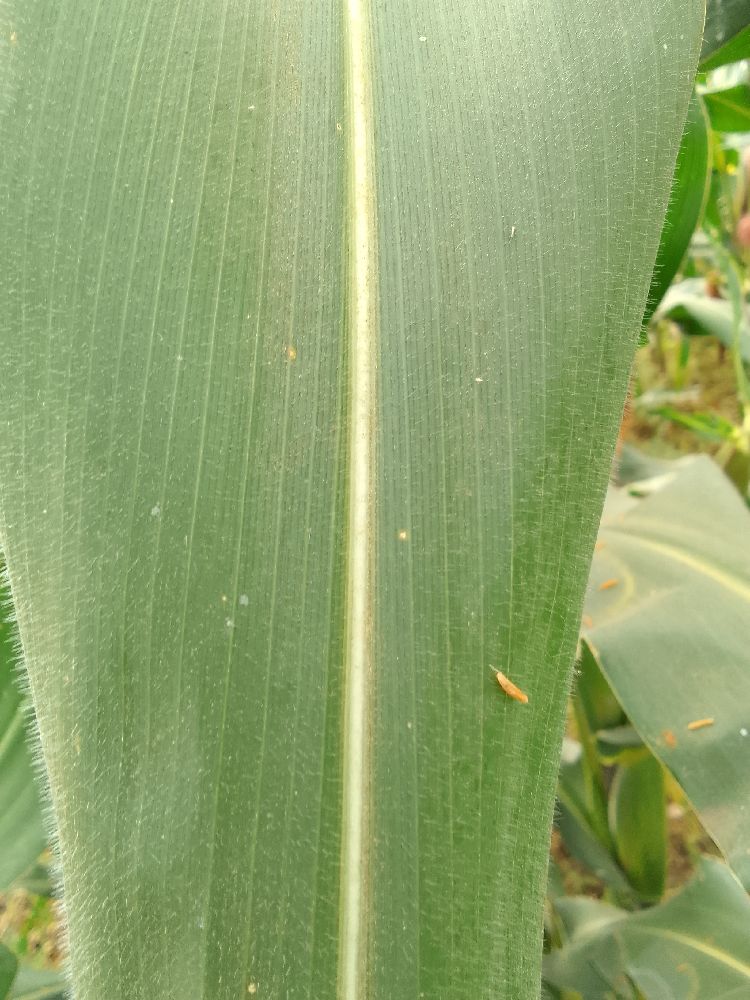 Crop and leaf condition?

maize, healthy
